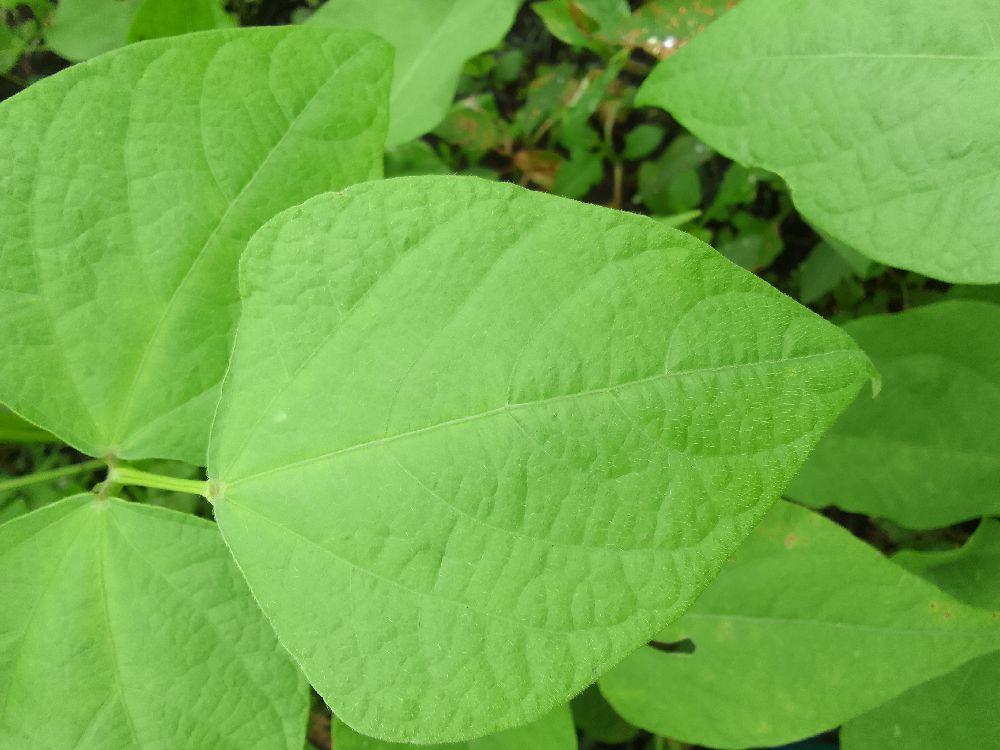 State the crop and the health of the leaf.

common bean, healthy
